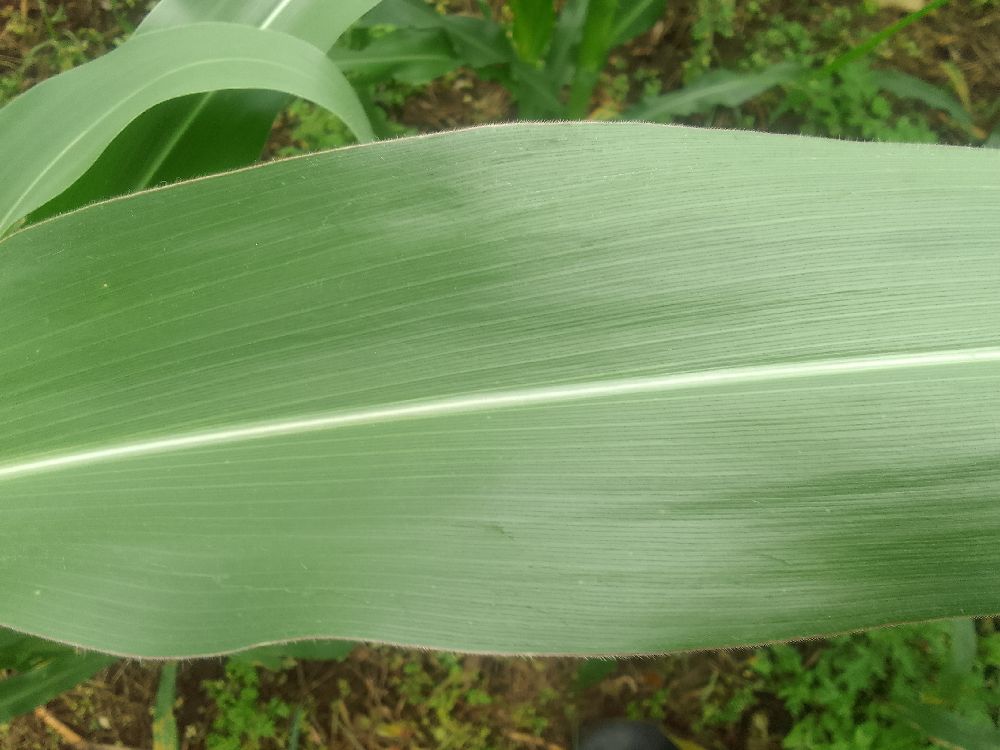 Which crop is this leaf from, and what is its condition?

maize, healthy
